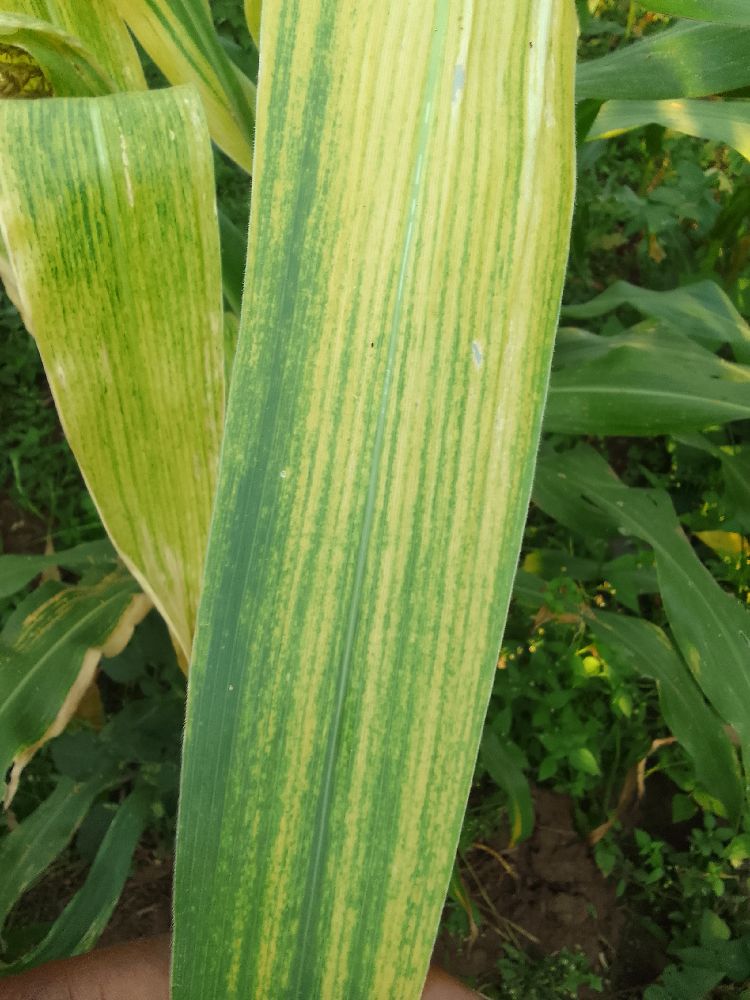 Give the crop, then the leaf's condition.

maize, maize lethal necrosis
